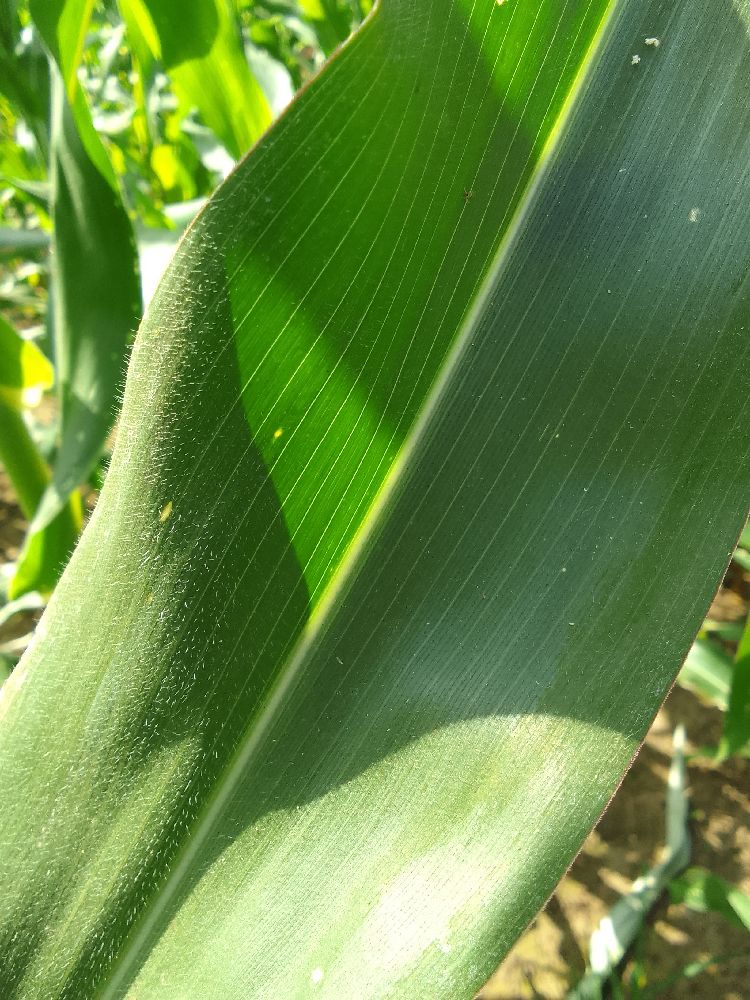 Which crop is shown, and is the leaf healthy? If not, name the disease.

maize, healthy
